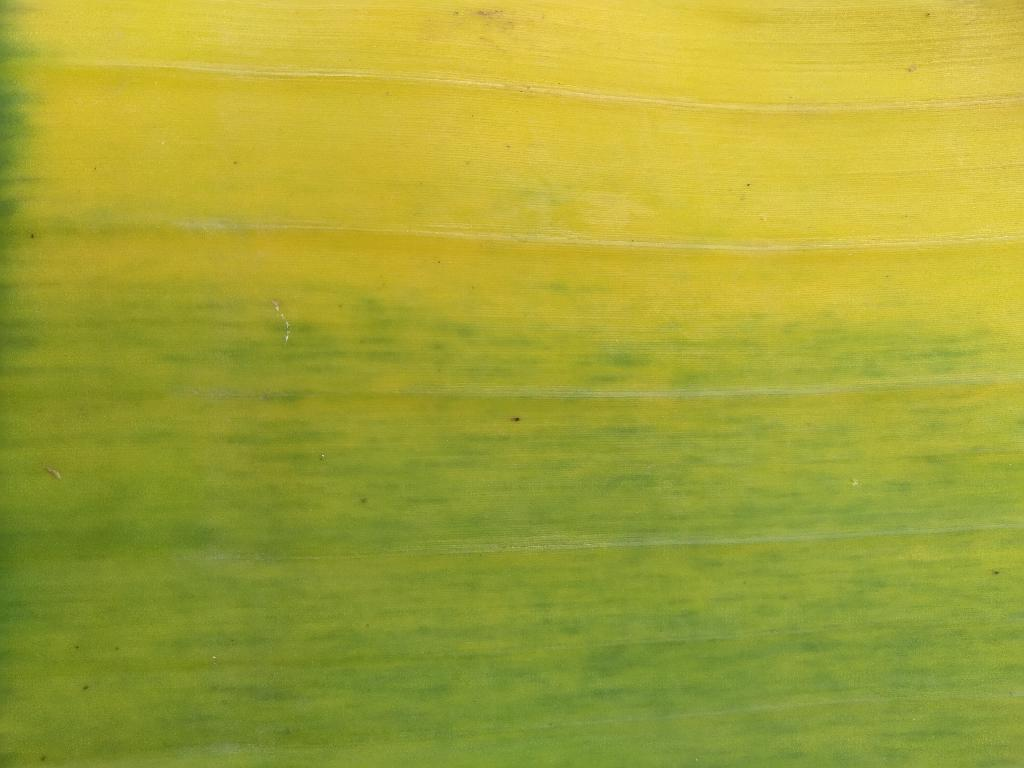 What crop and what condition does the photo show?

banana, fusarium wilt race 1
